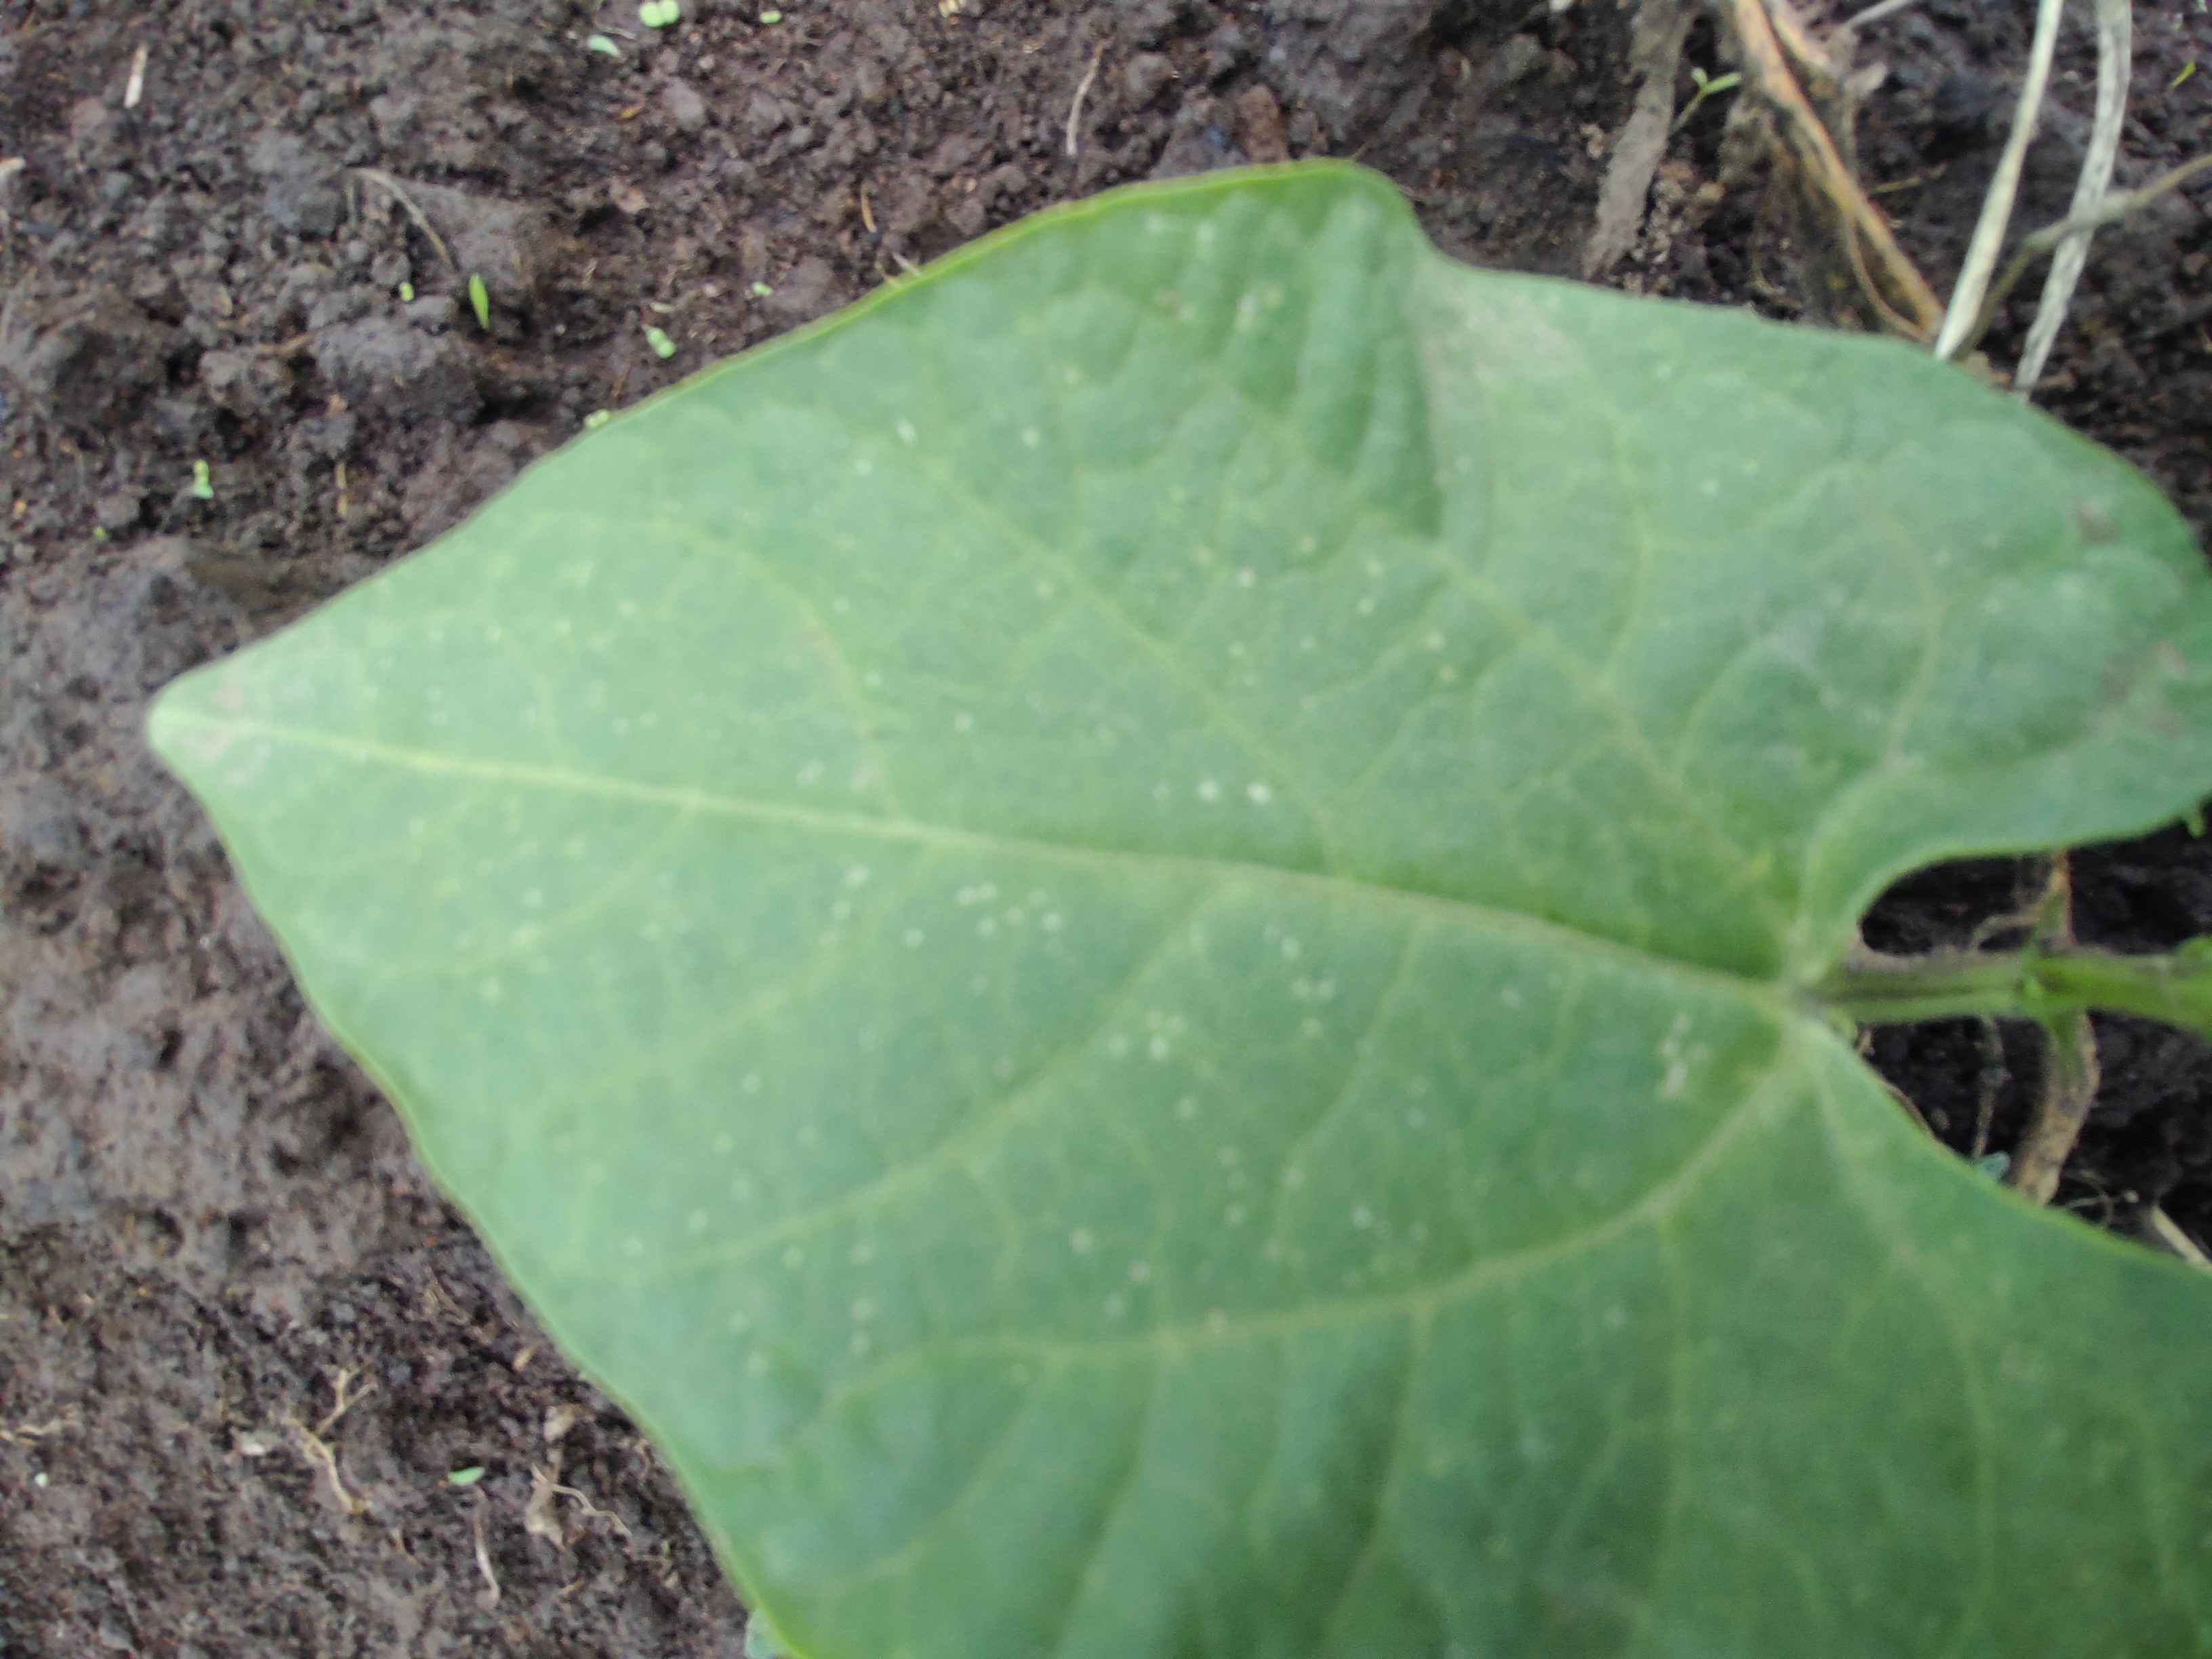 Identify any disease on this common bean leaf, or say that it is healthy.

healthy
